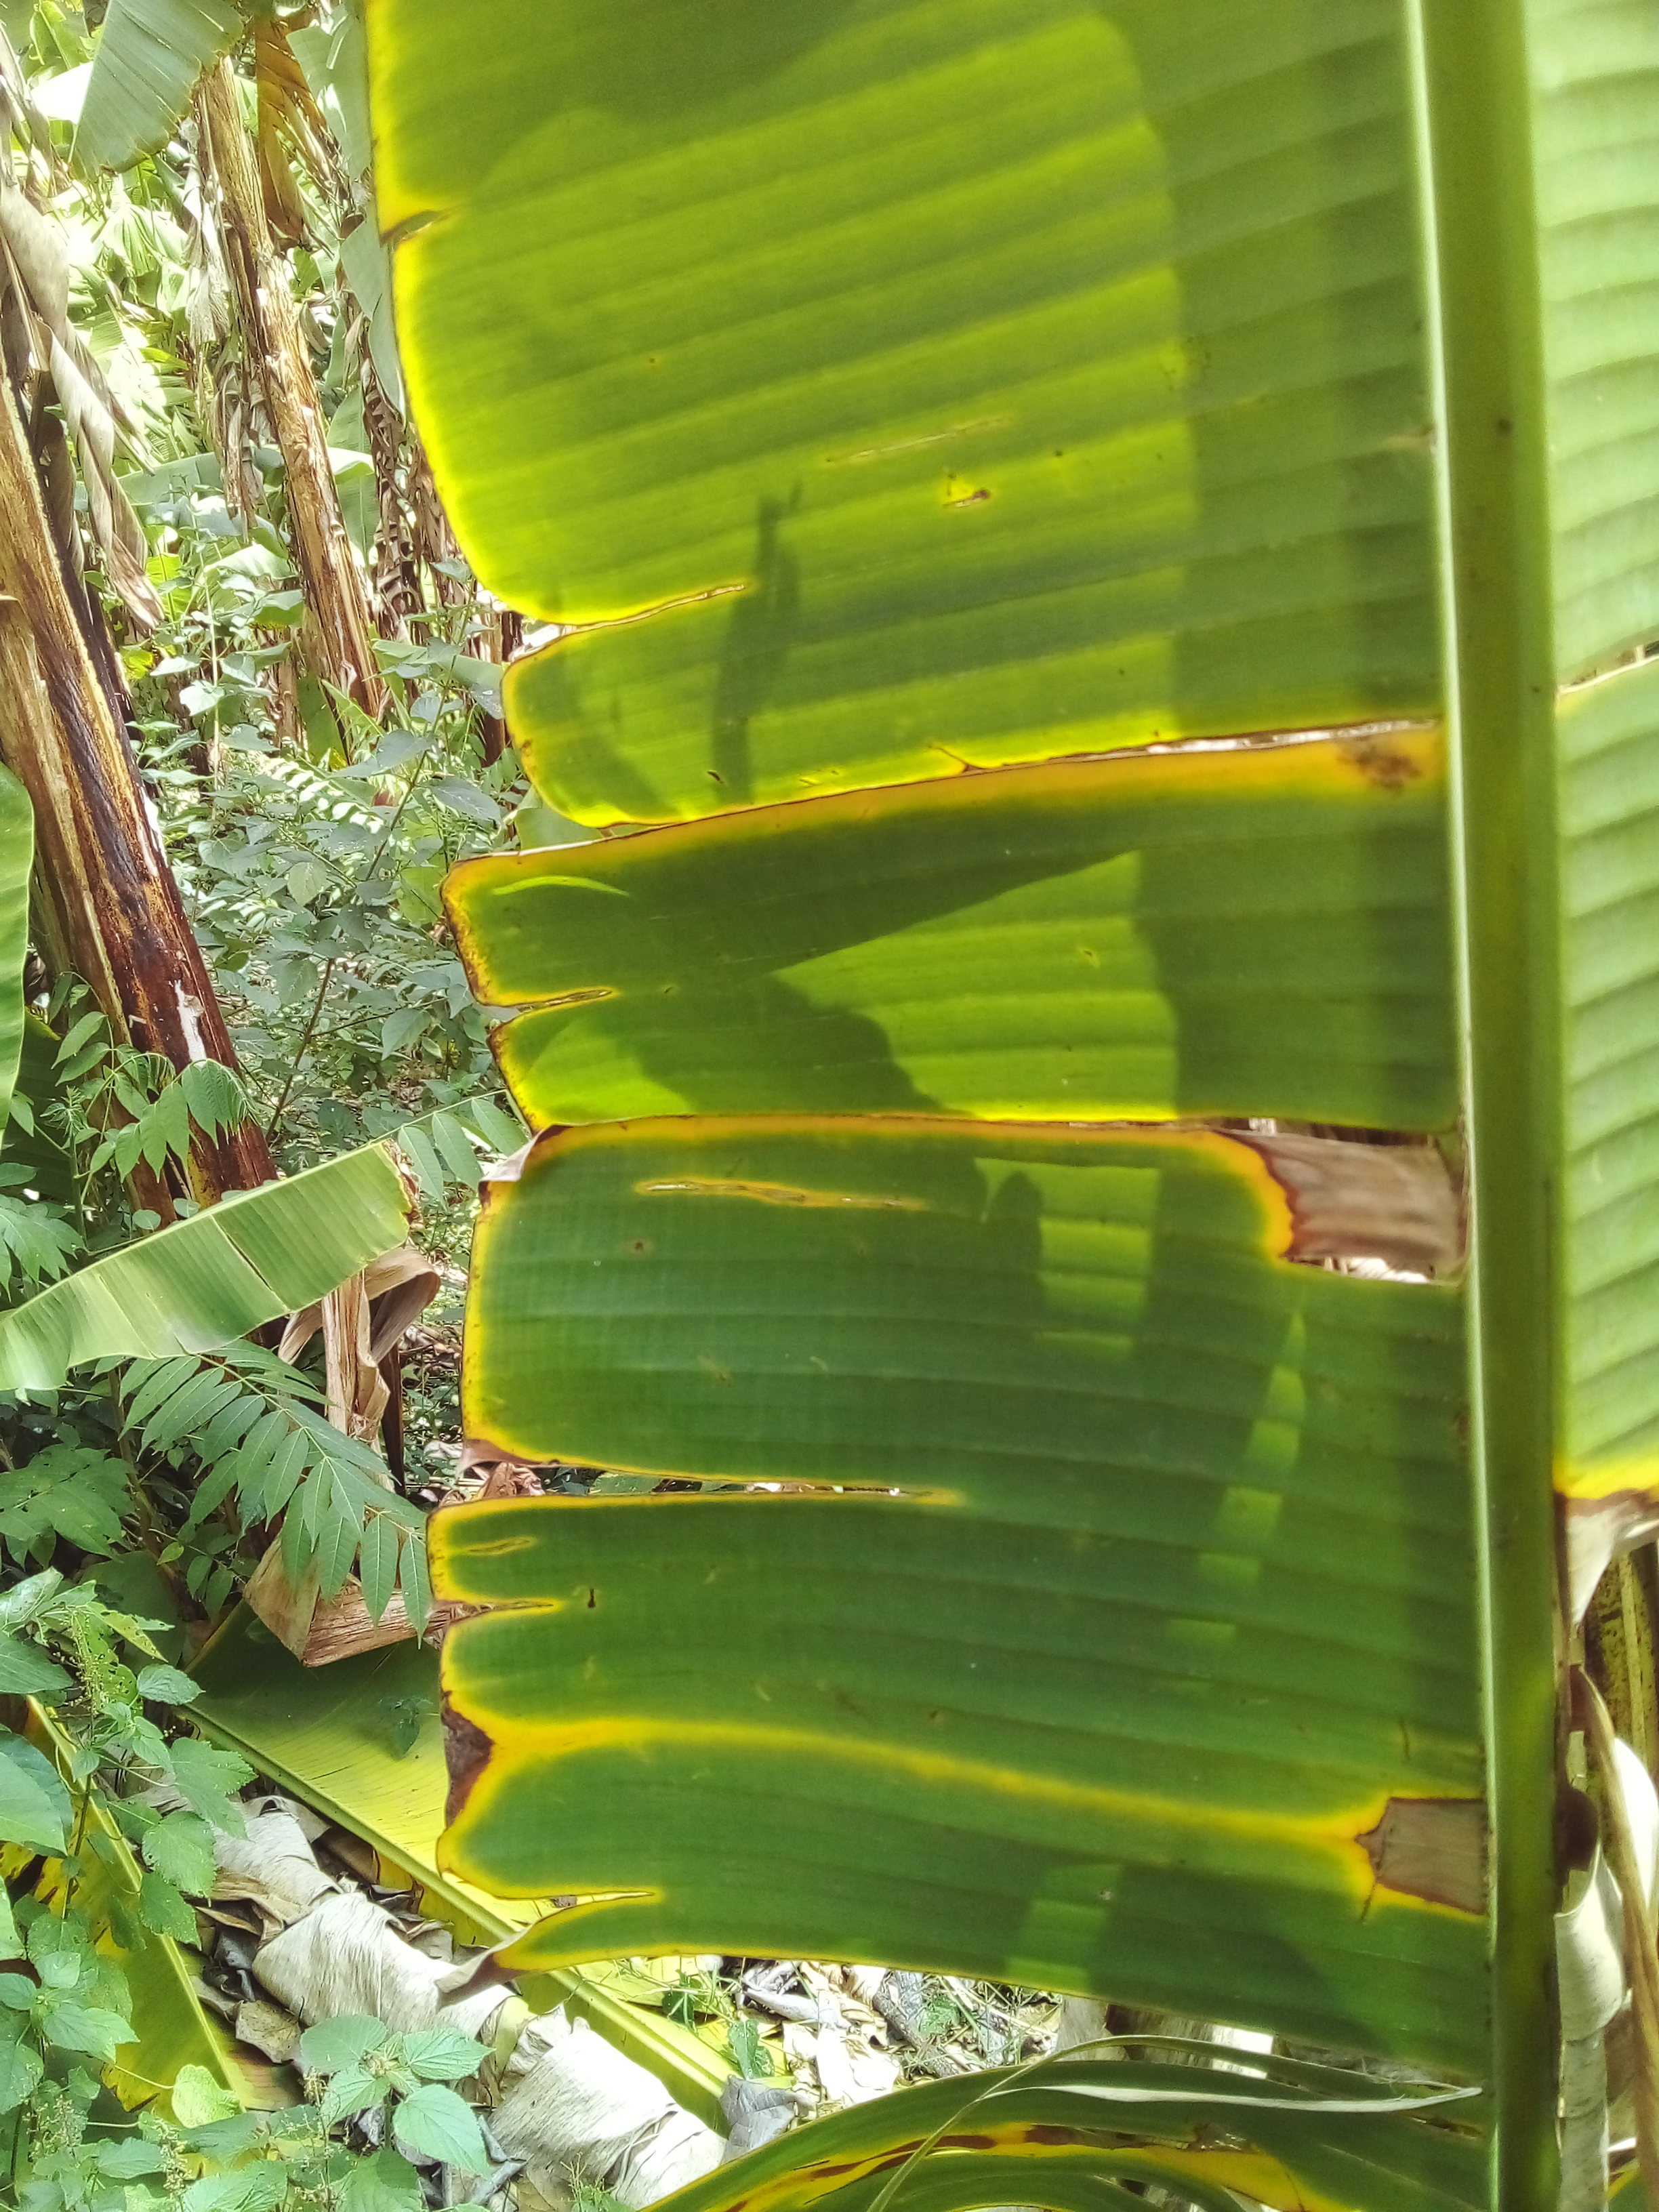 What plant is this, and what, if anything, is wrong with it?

banana, fusarium wilt race 1
